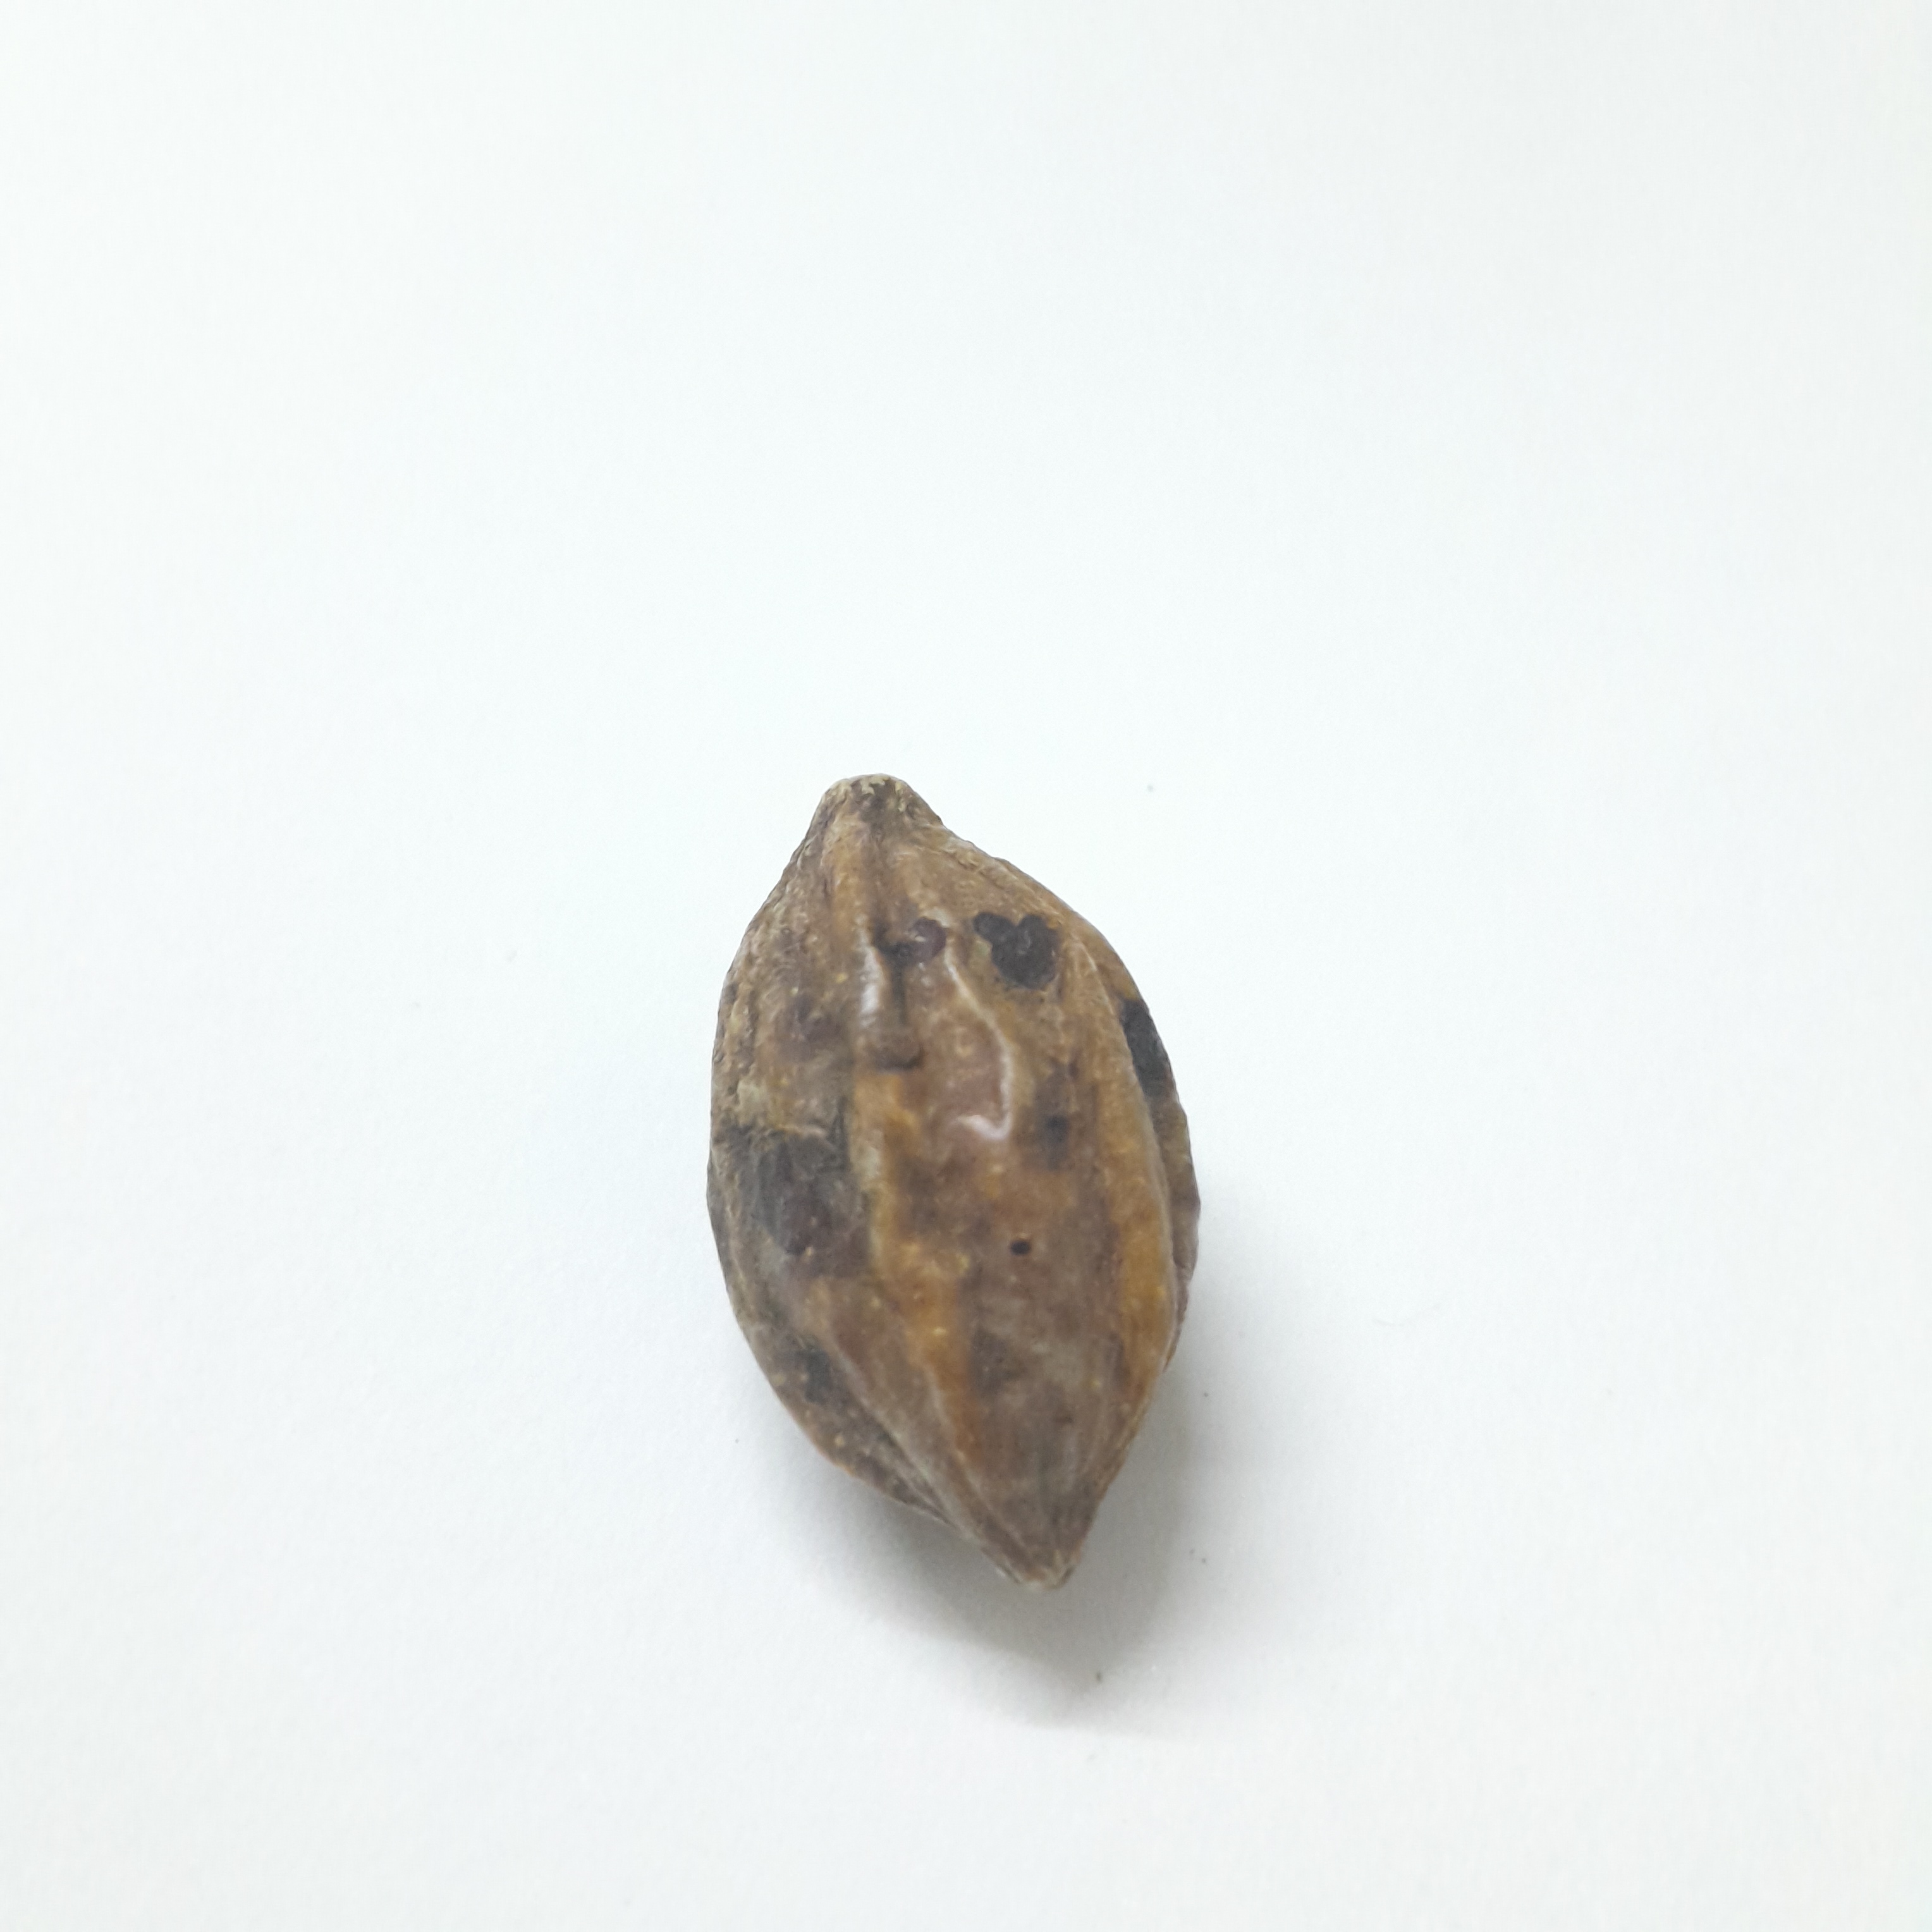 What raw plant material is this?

hirdaa
